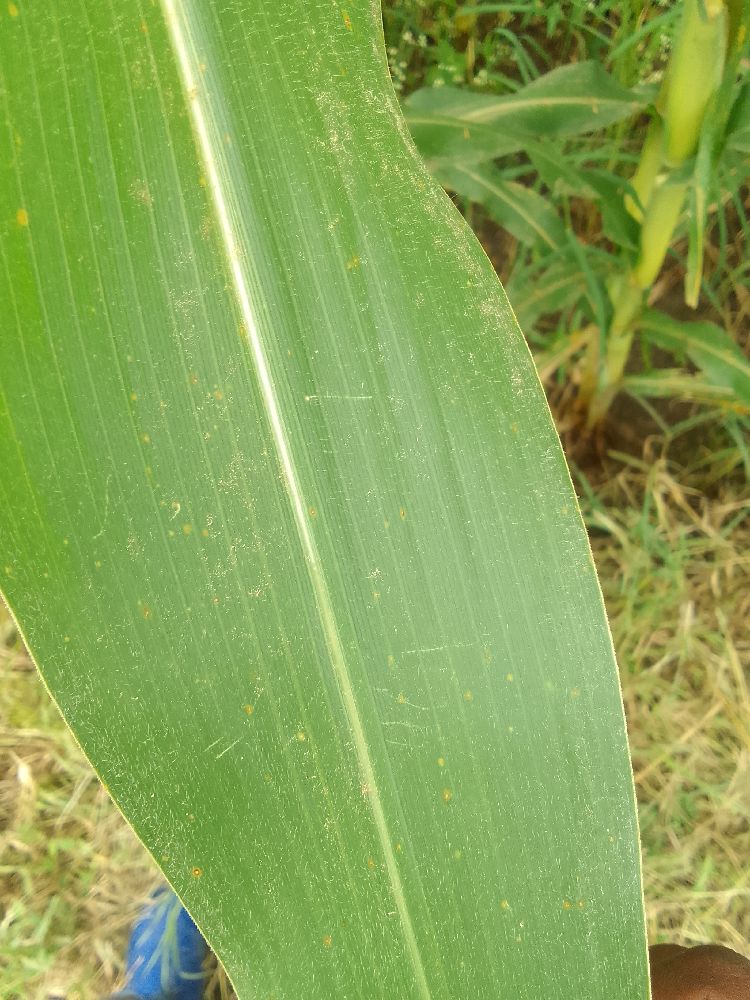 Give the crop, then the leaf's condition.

maize, healthy
